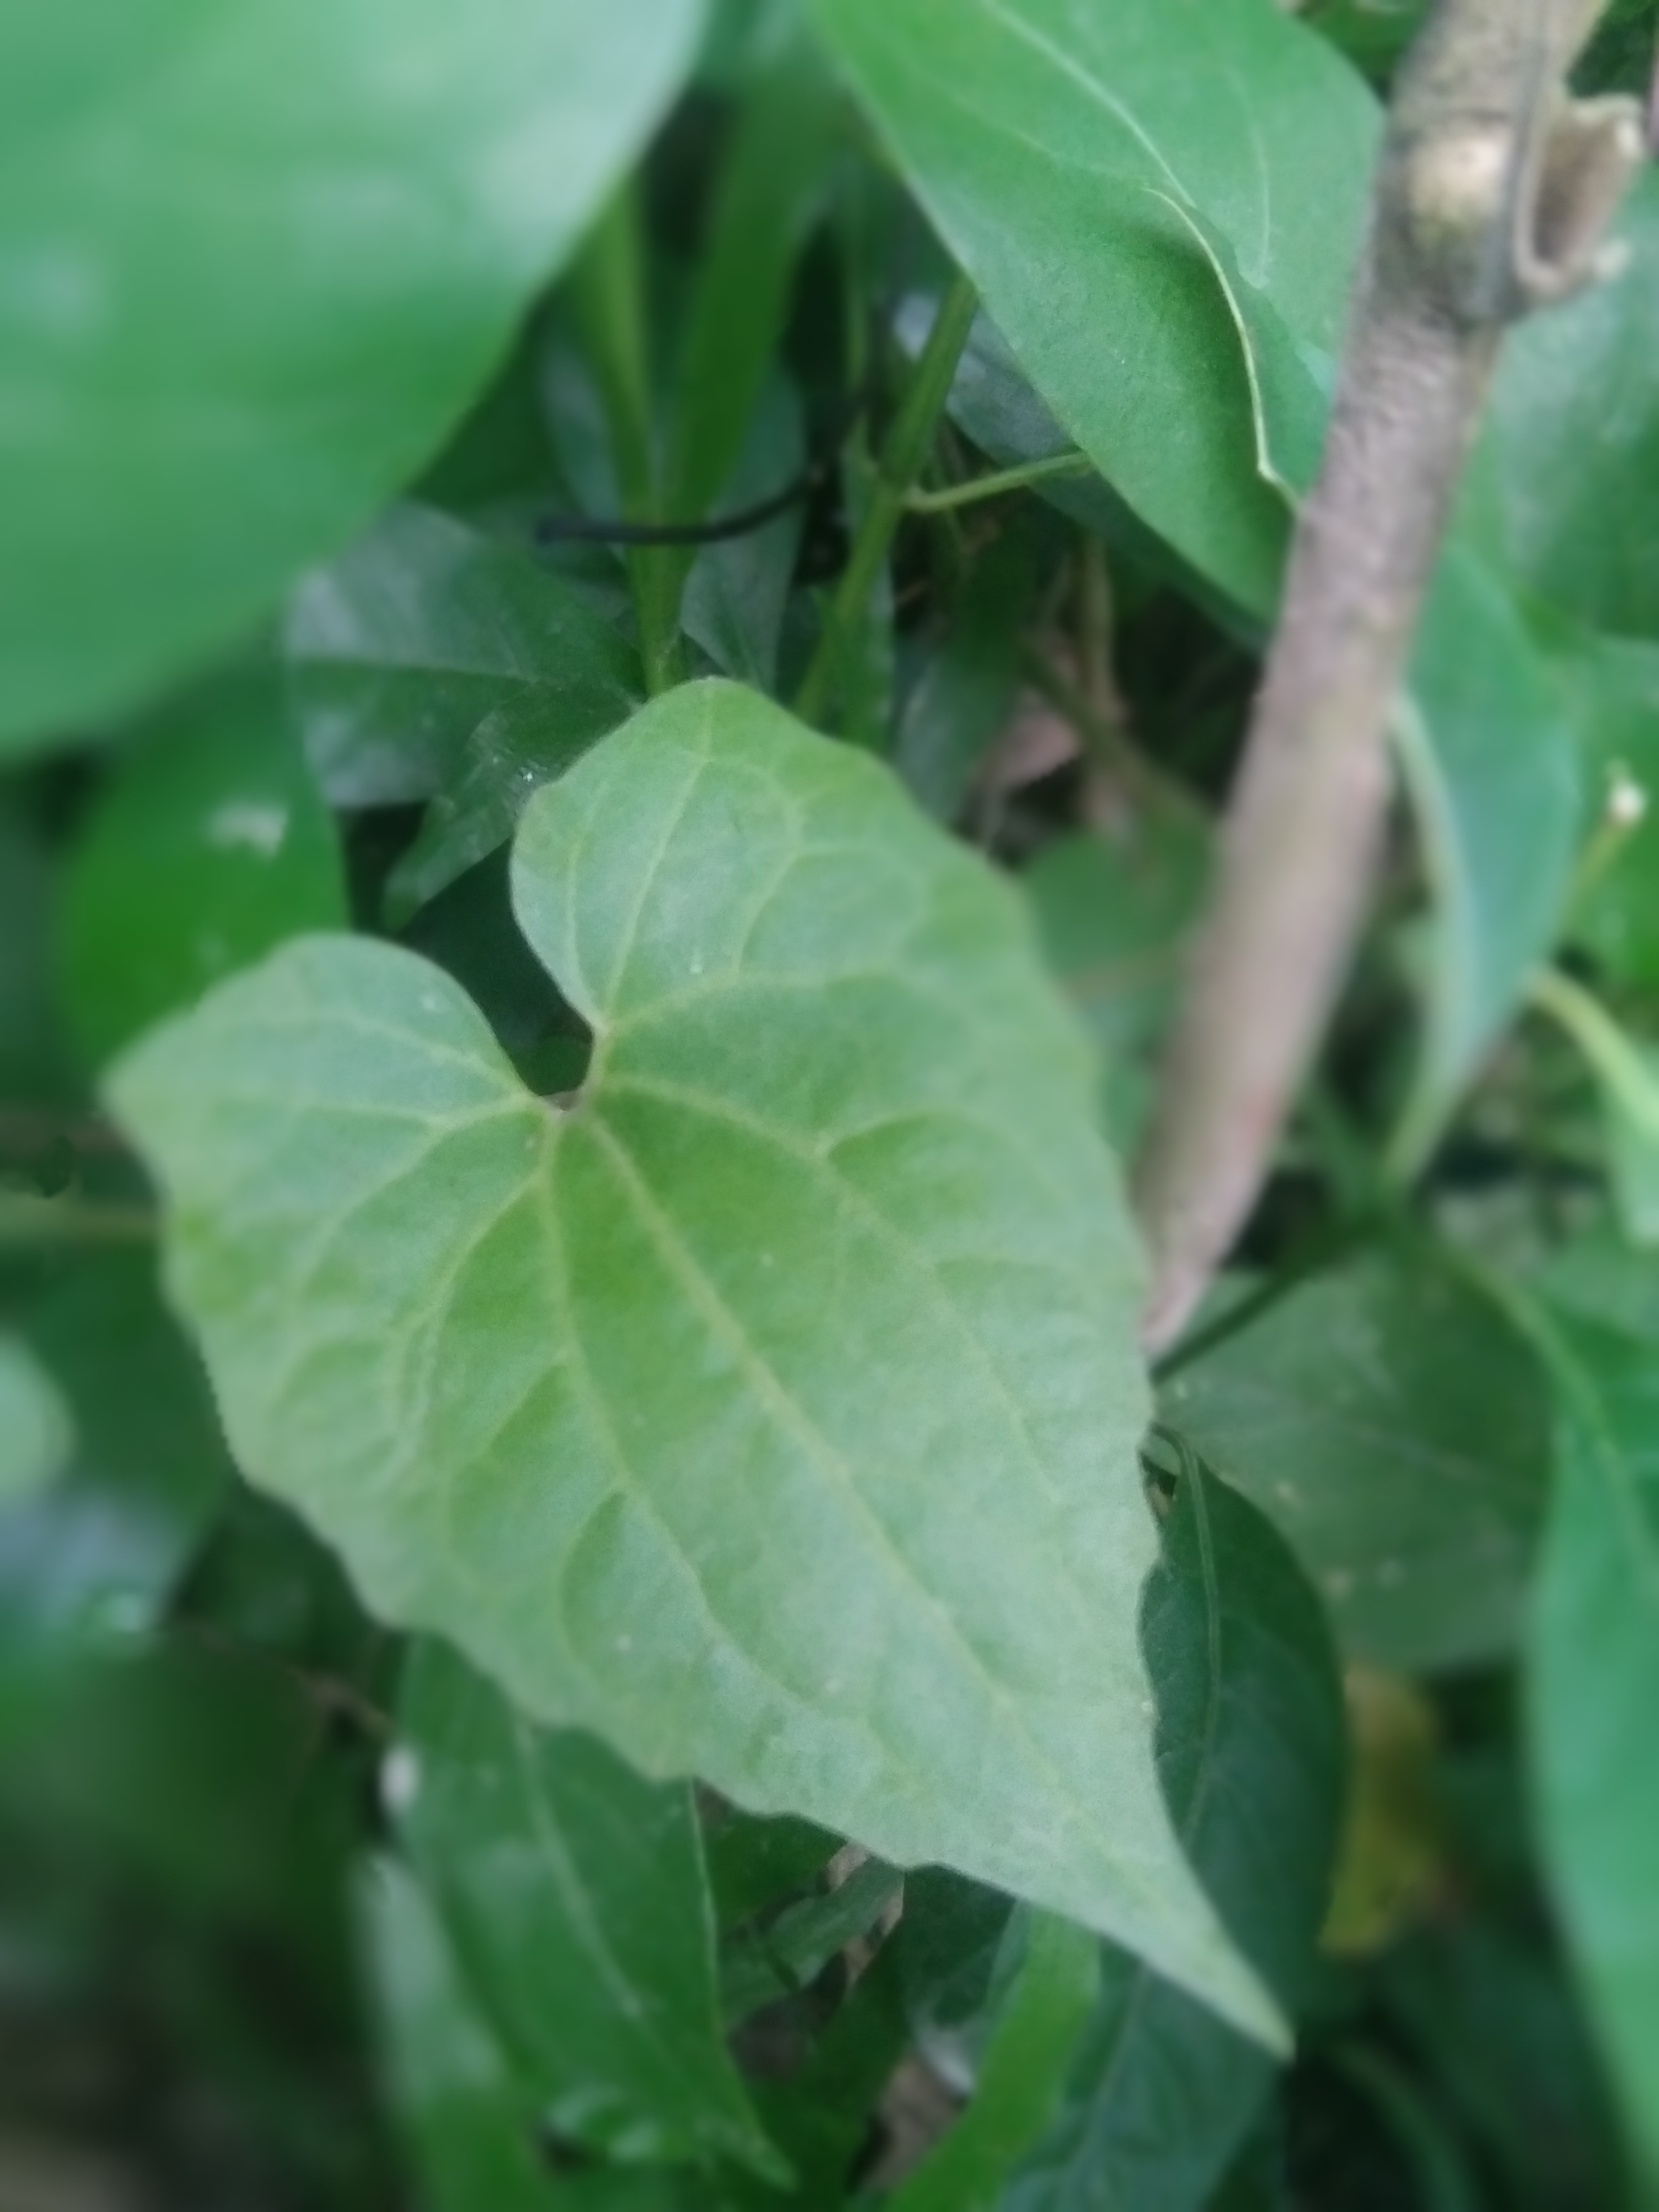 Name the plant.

bitter vine
